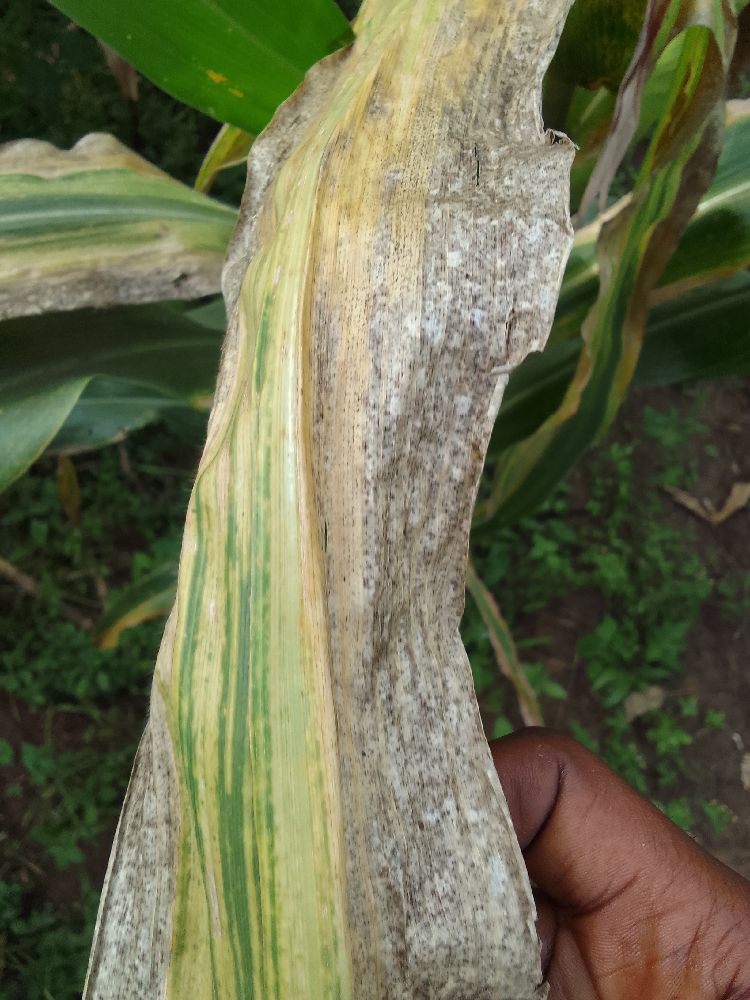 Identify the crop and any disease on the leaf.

maize, maize lethal necrosis
